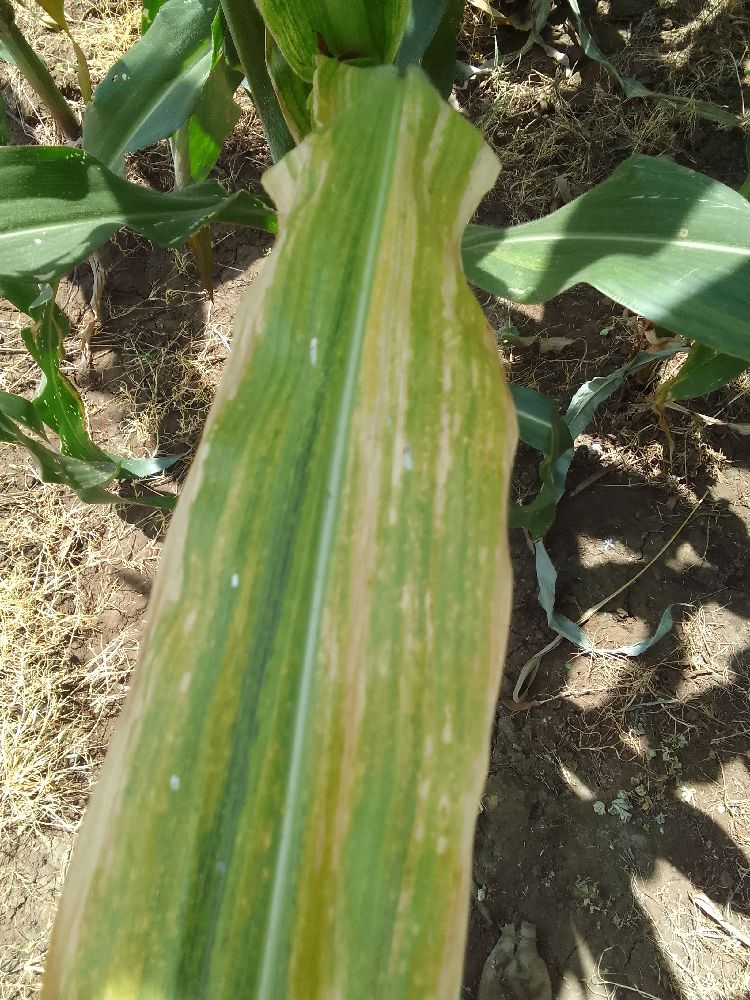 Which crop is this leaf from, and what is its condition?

maize, maize lethal necrosis
